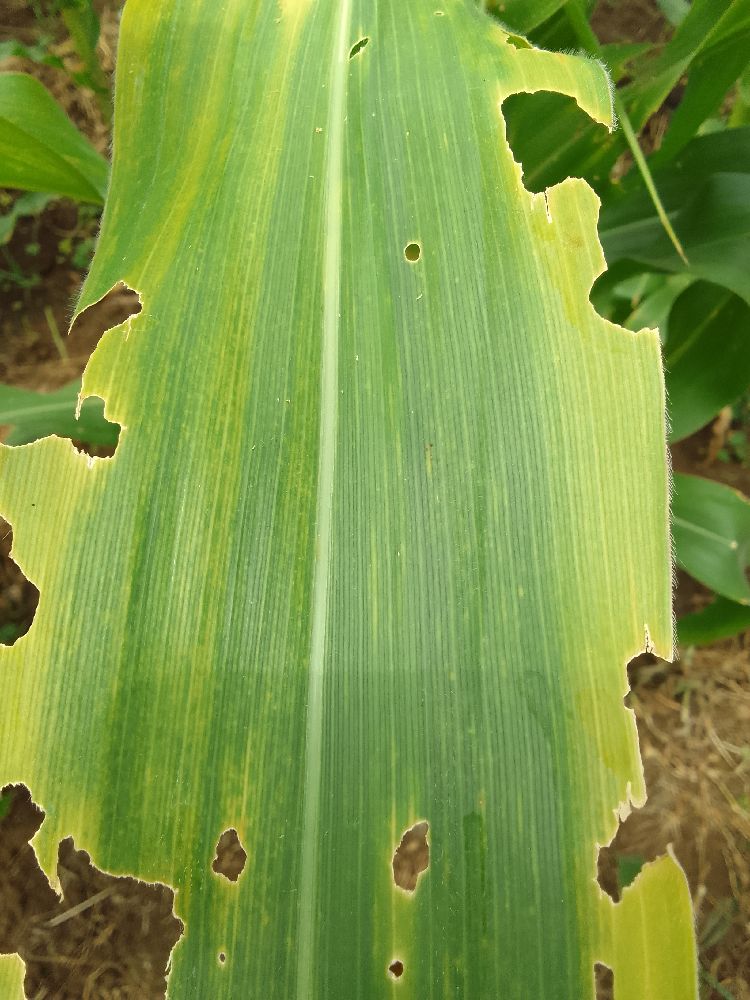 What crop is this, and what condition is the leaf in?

maize, maize lethal necrosis
